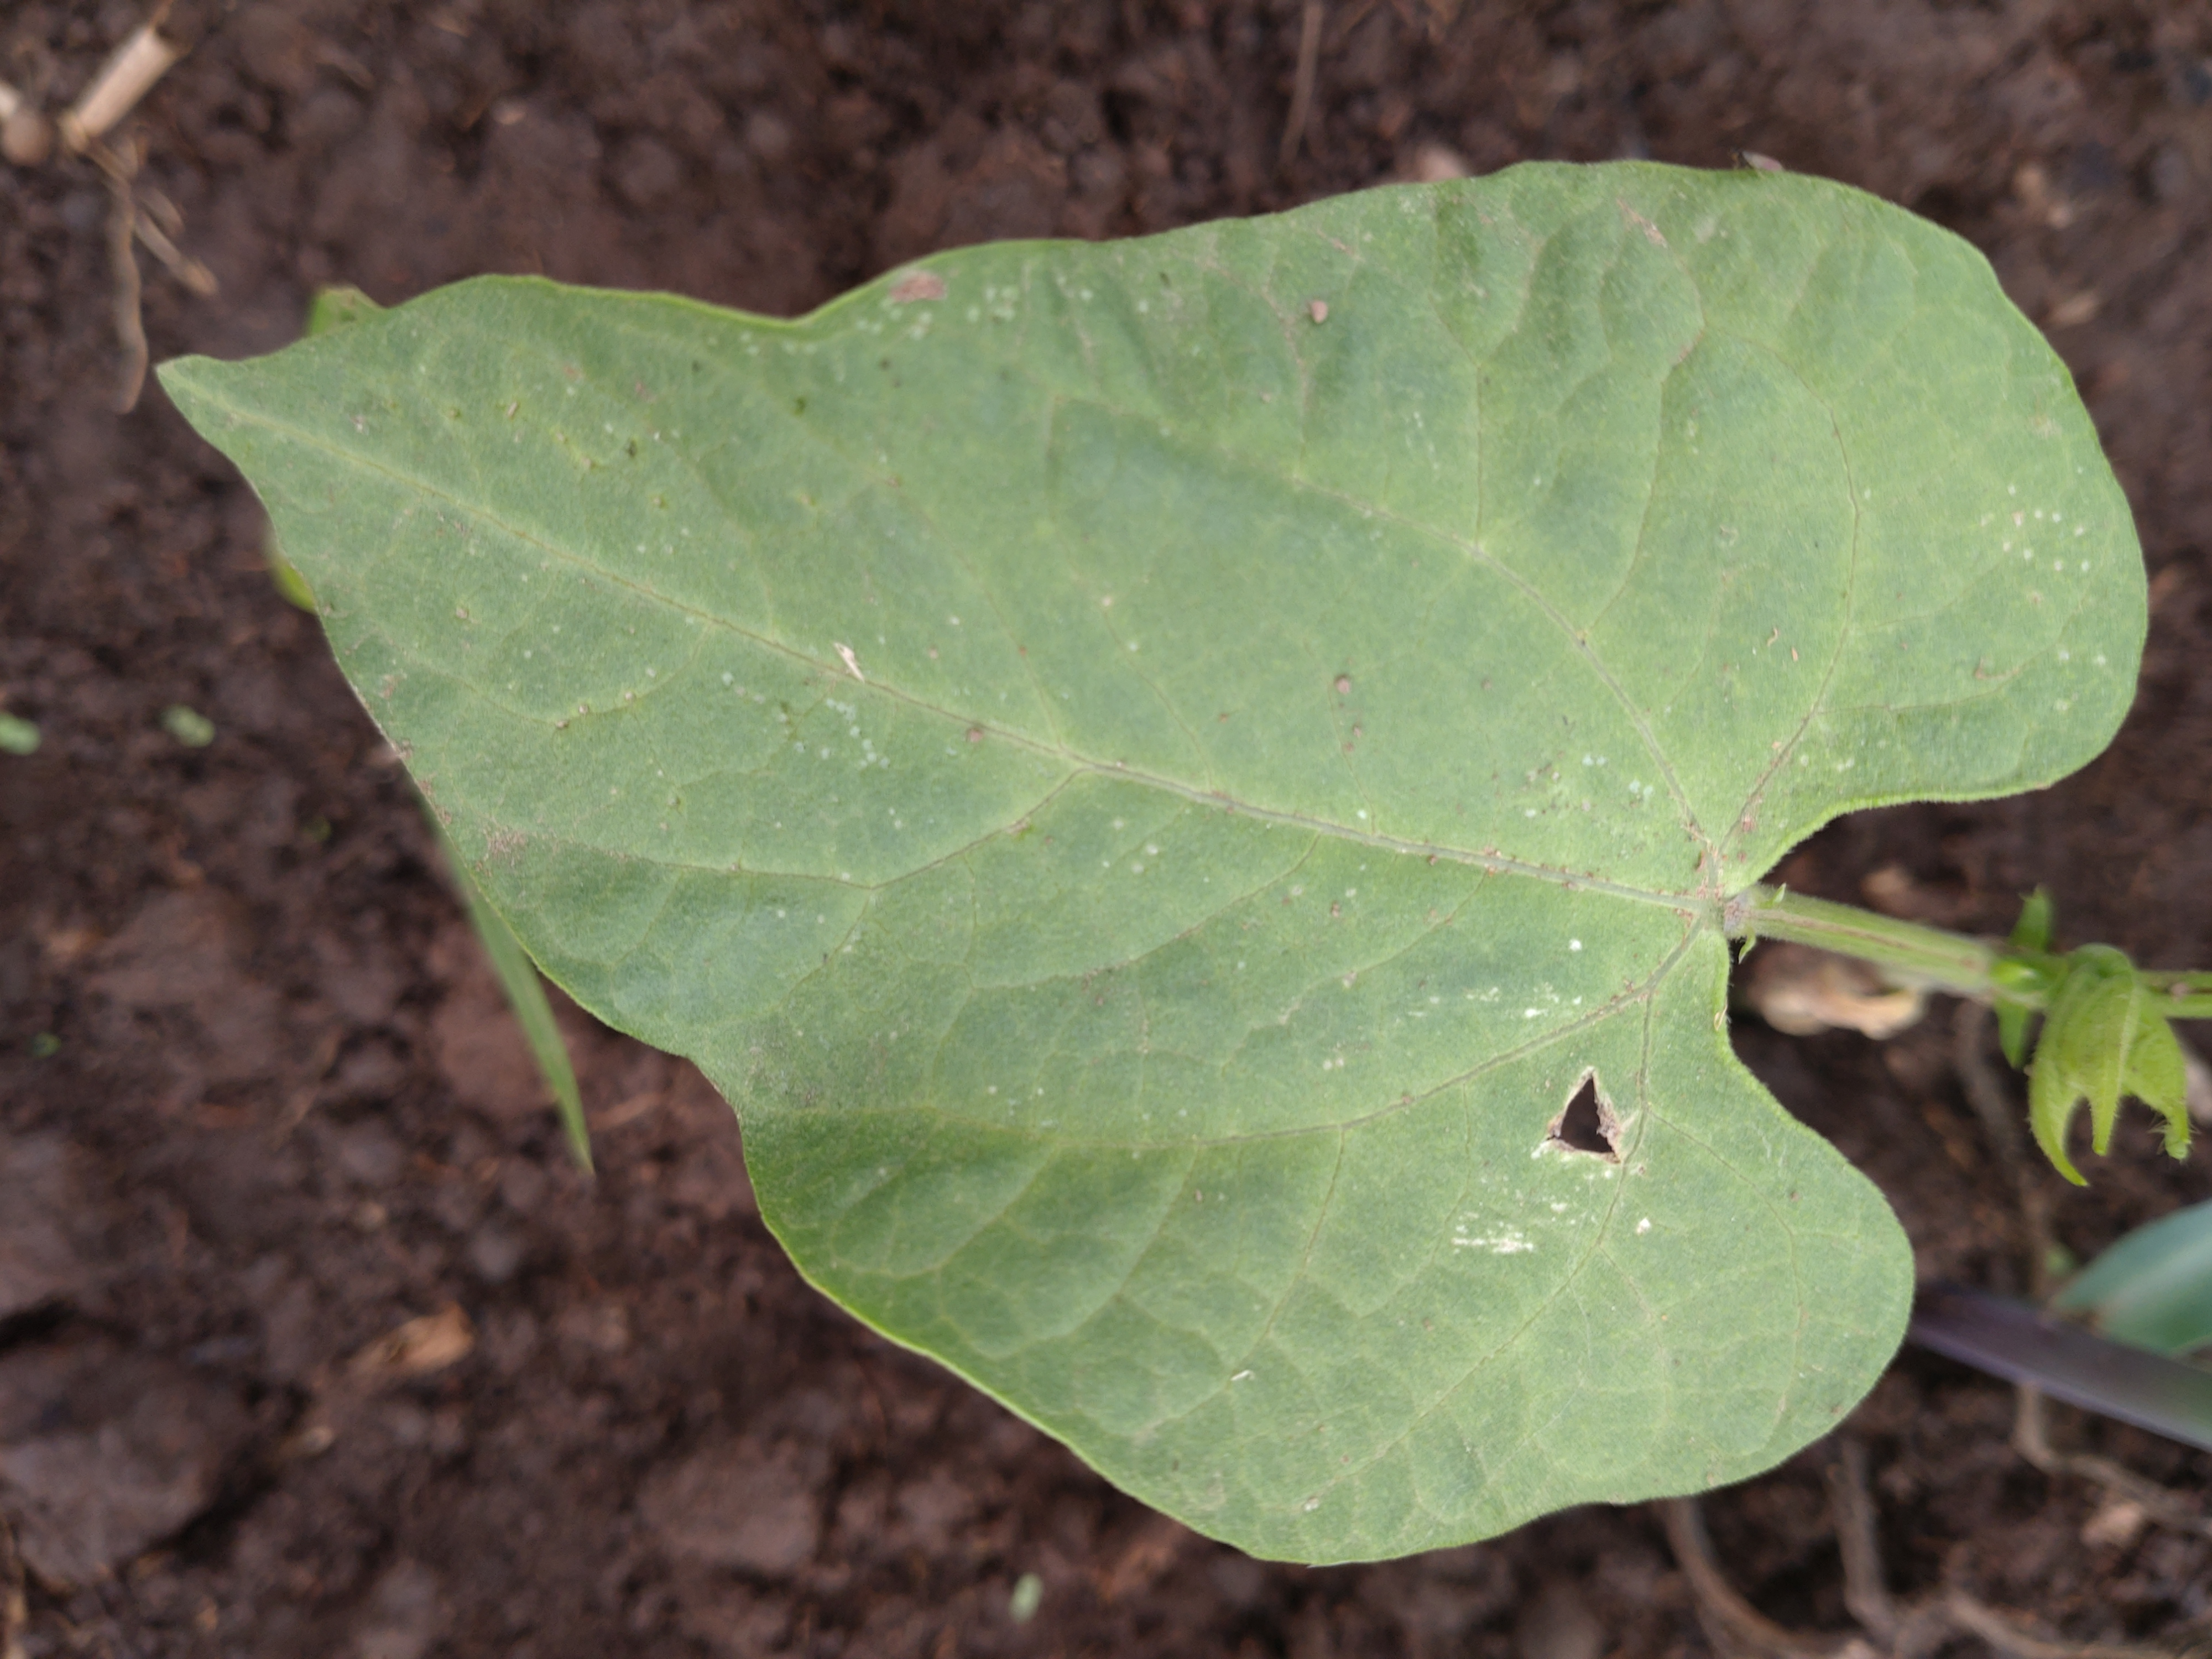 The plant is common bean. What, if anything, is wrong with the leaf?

healthy
